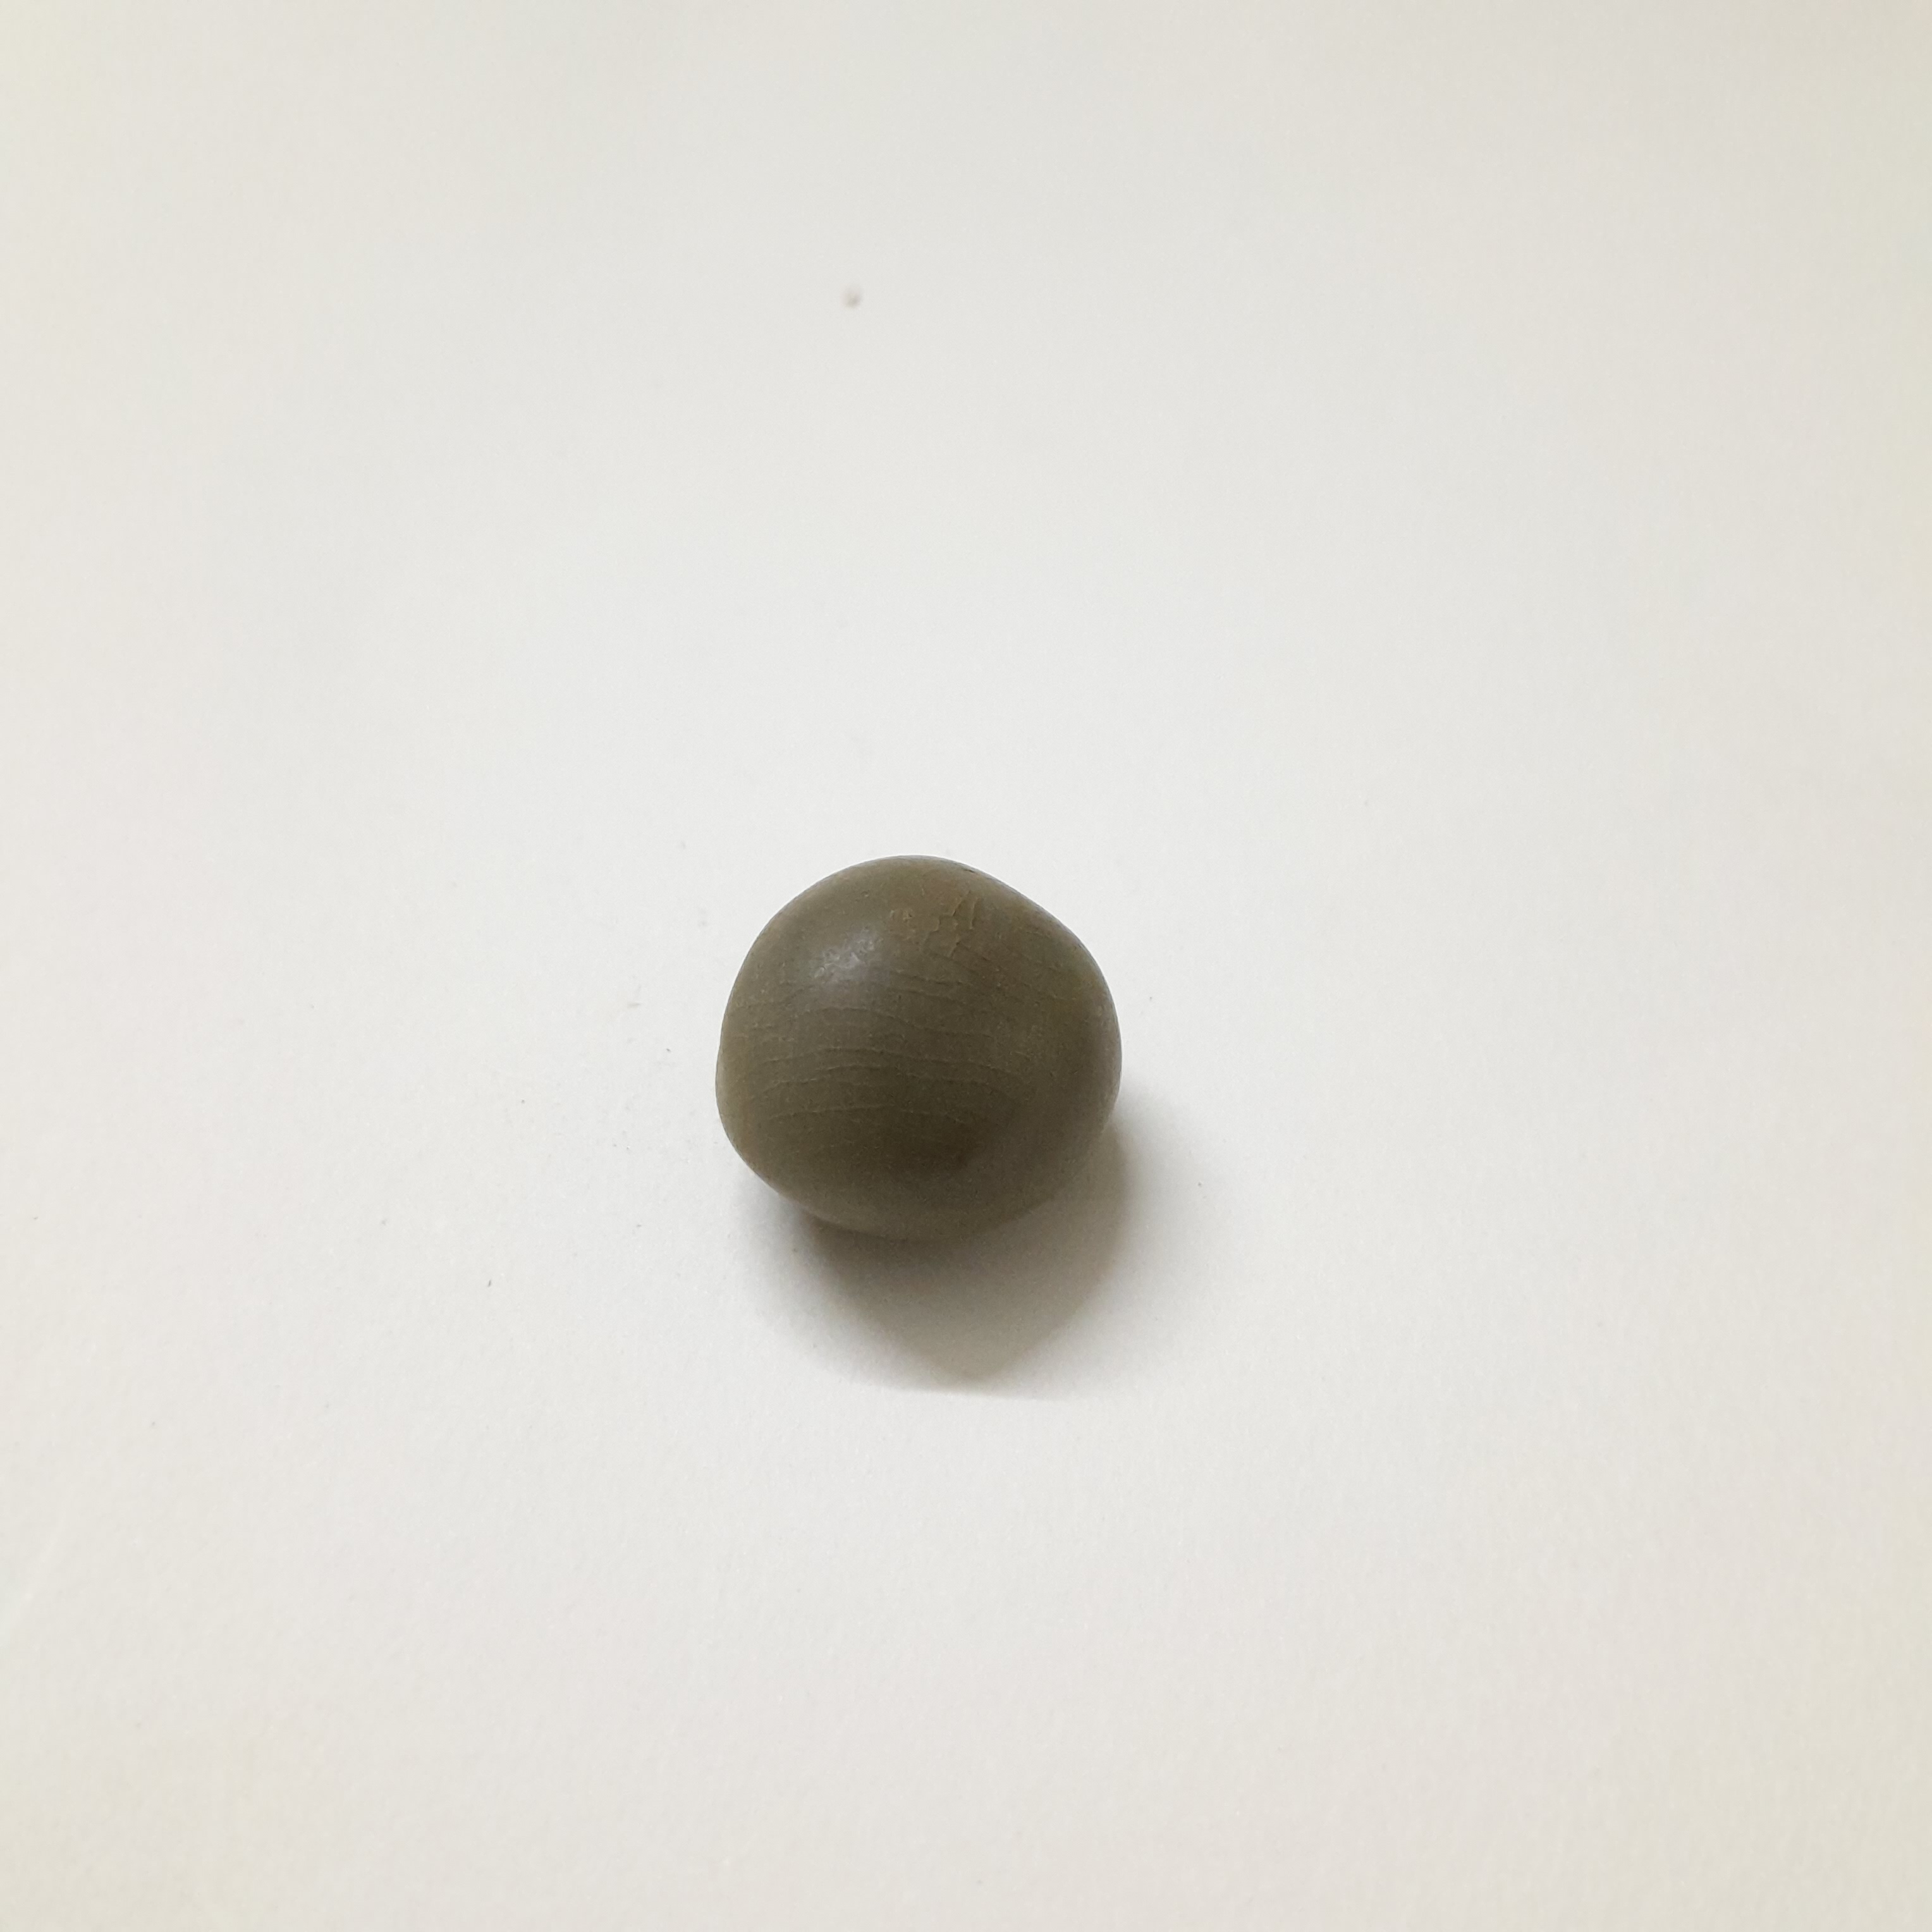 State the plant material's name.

sagargota
